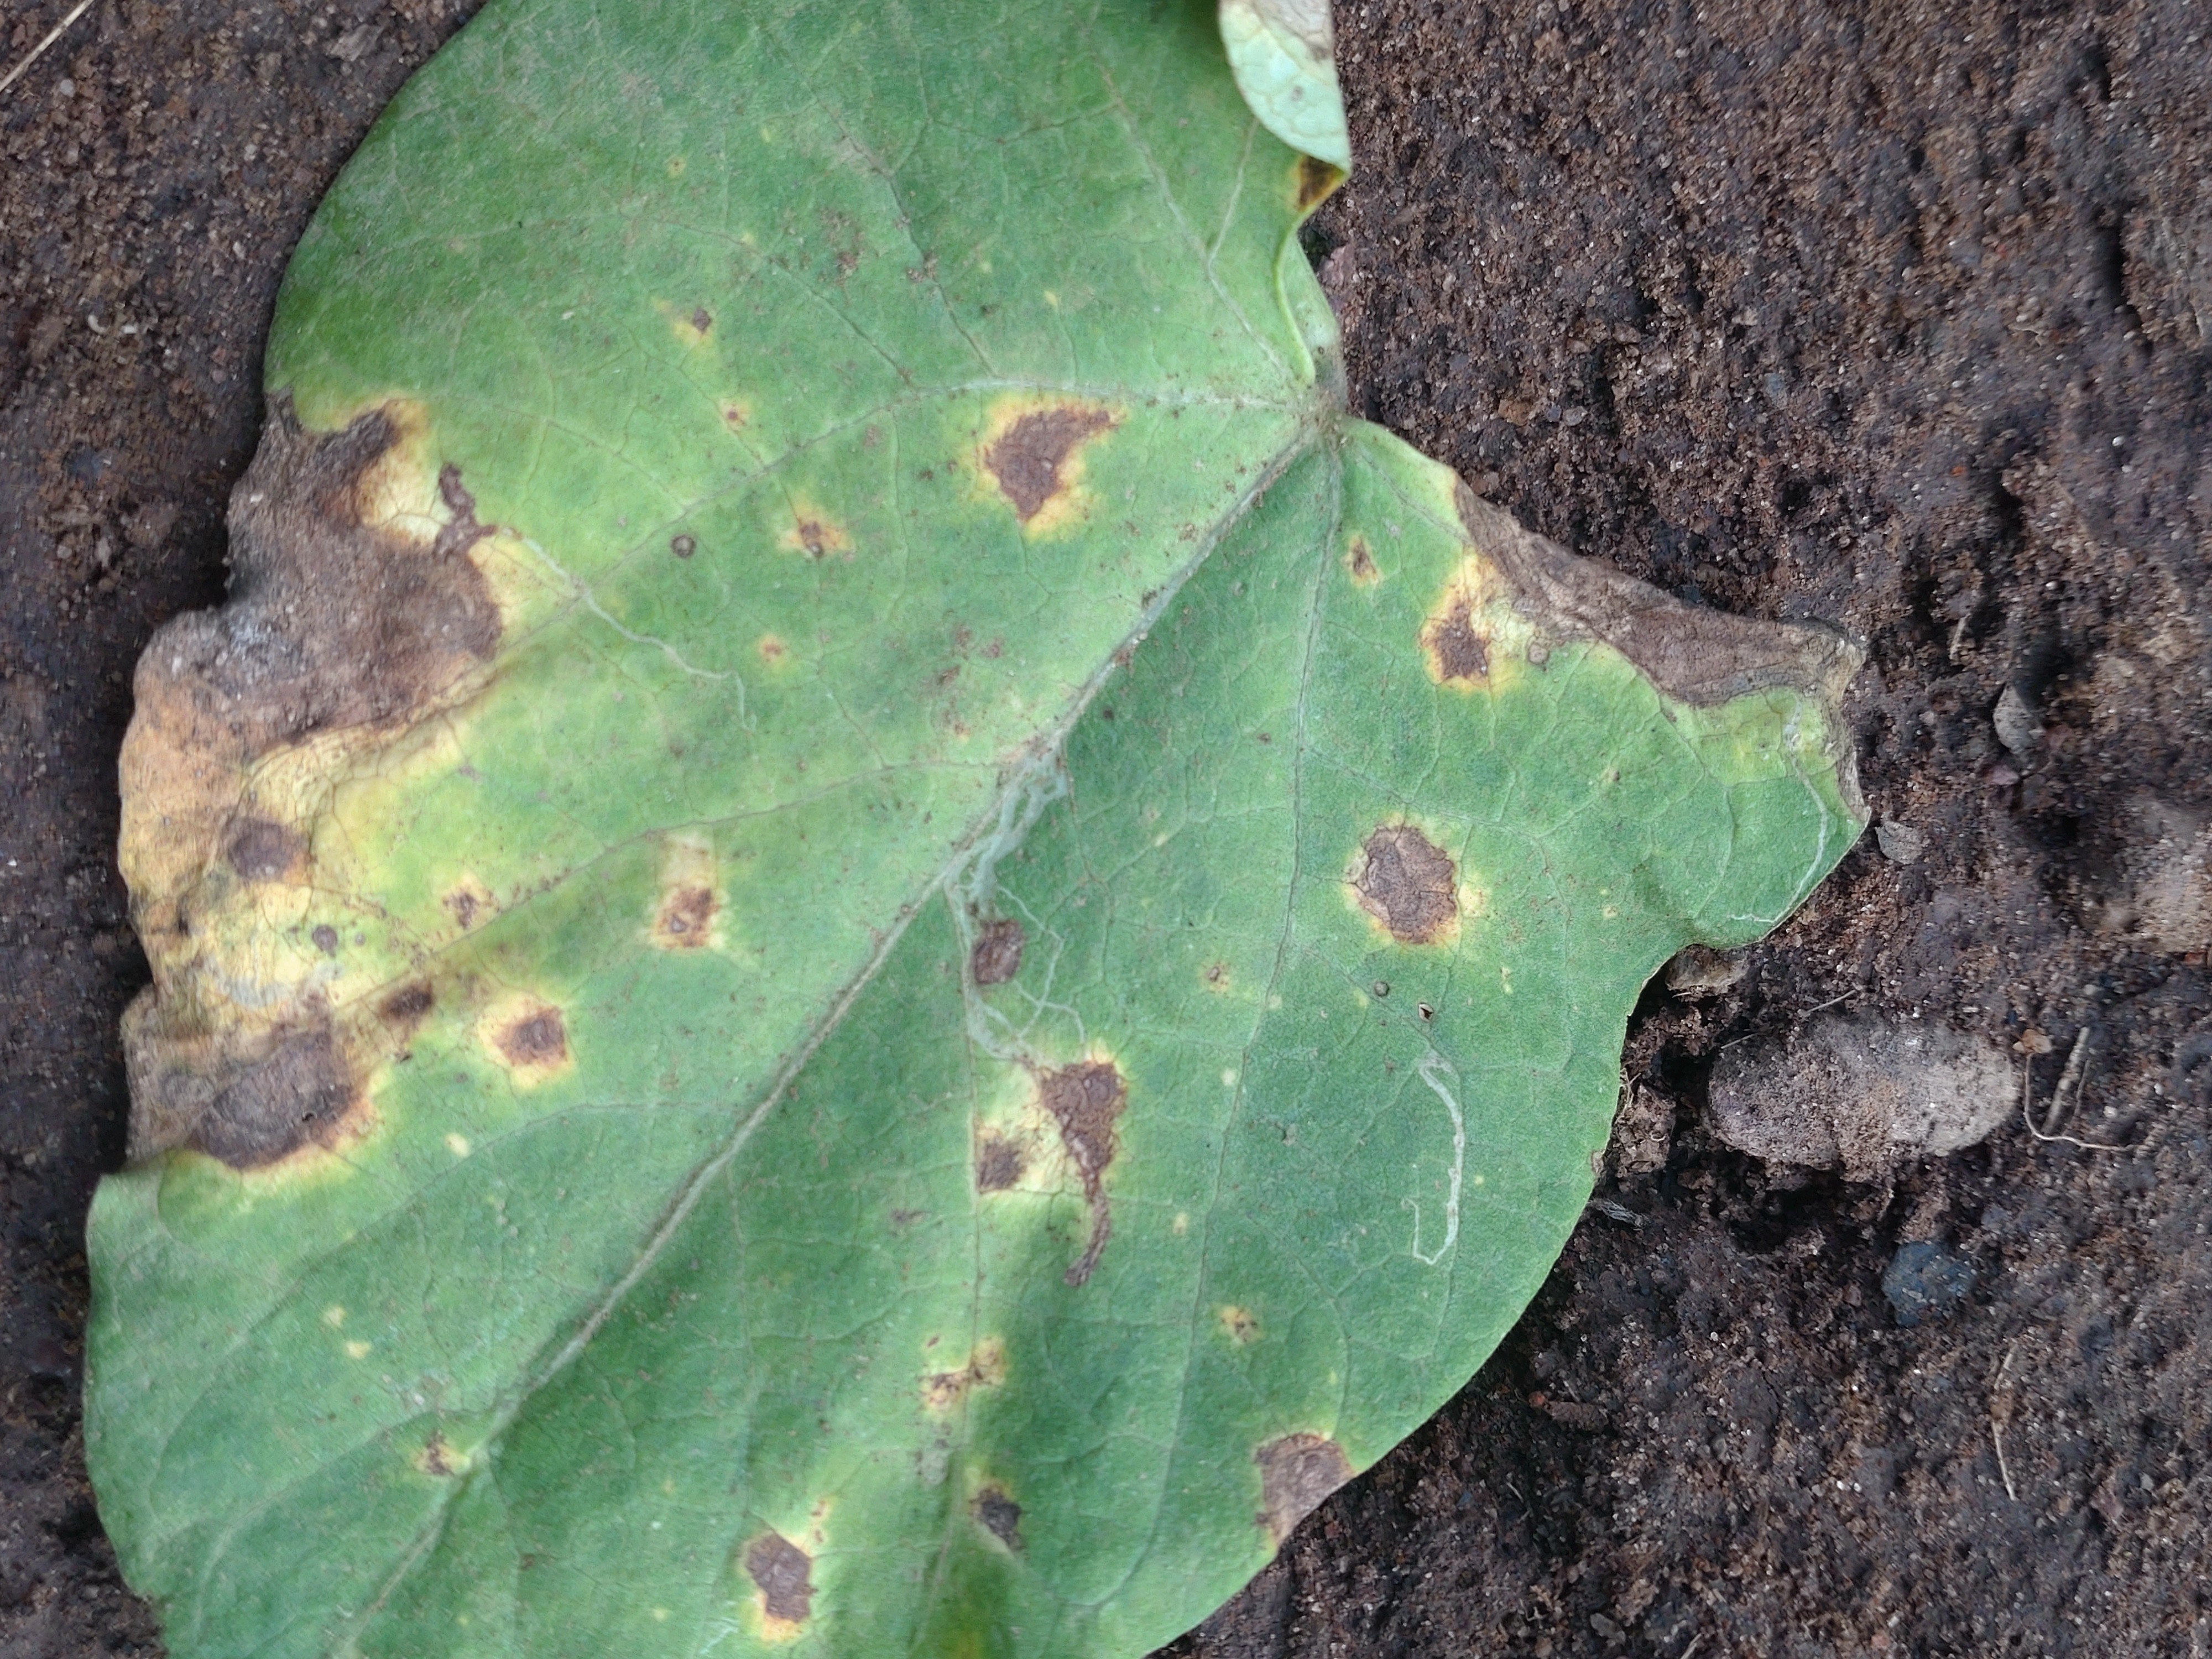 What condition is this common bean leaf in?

rust
